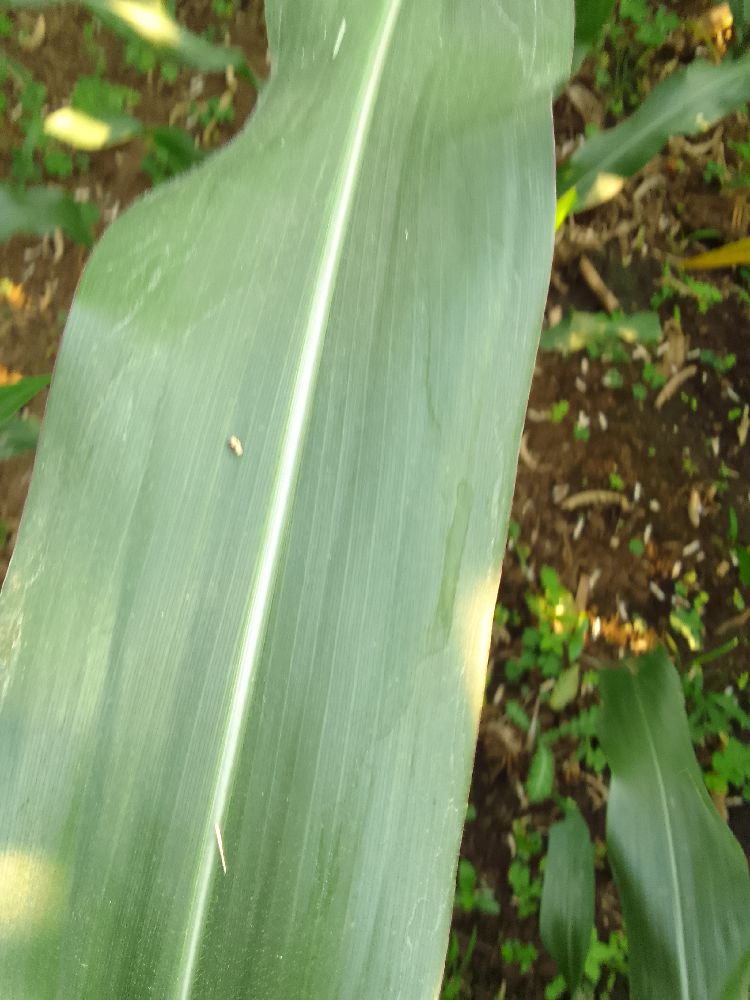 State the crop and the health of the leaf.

maize, healthy
